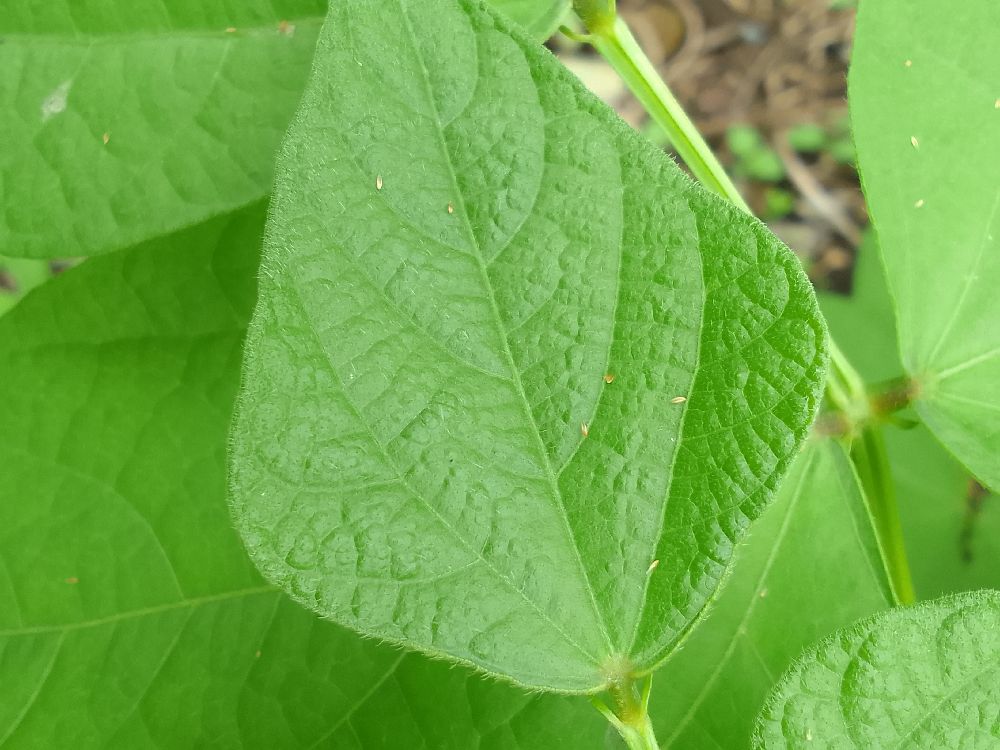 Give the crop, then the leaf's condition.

common bean, healthy
